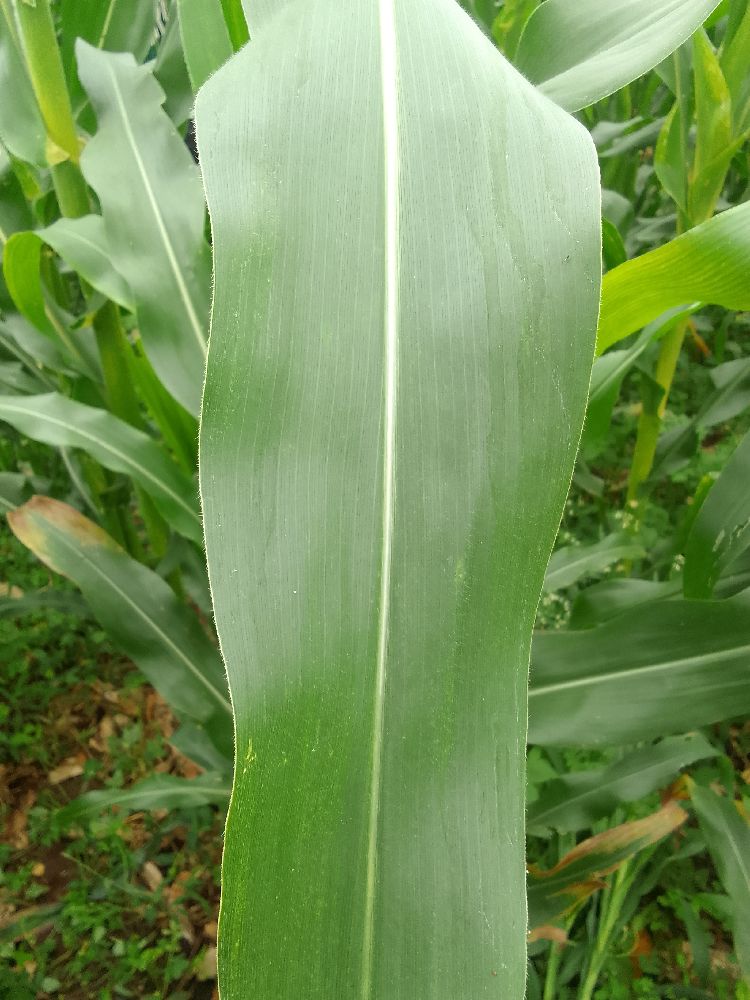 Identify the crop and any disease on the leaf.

maize, healthy
